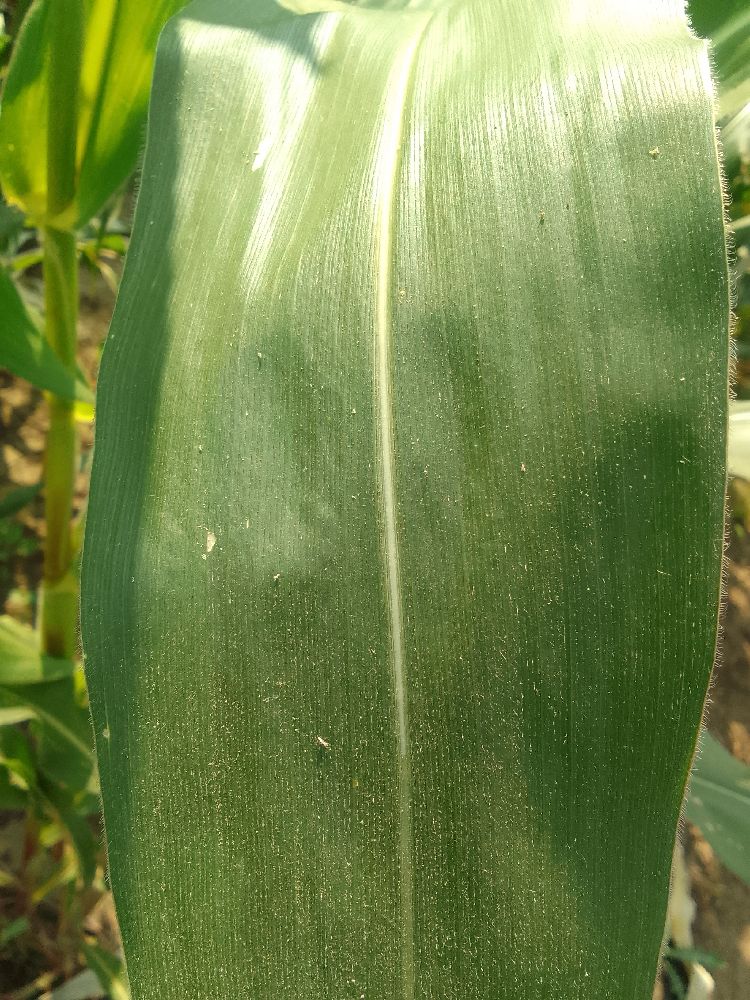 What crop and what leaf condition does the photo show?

maize, healthy
